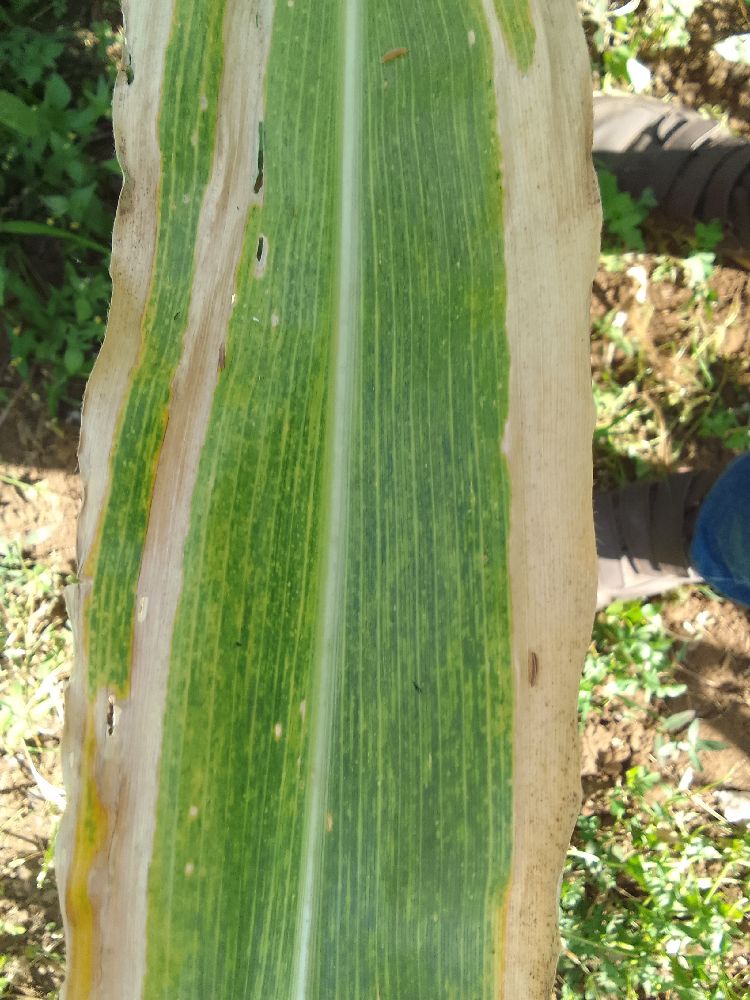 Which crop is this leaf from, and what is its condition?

maize, maize lethal necrosis
